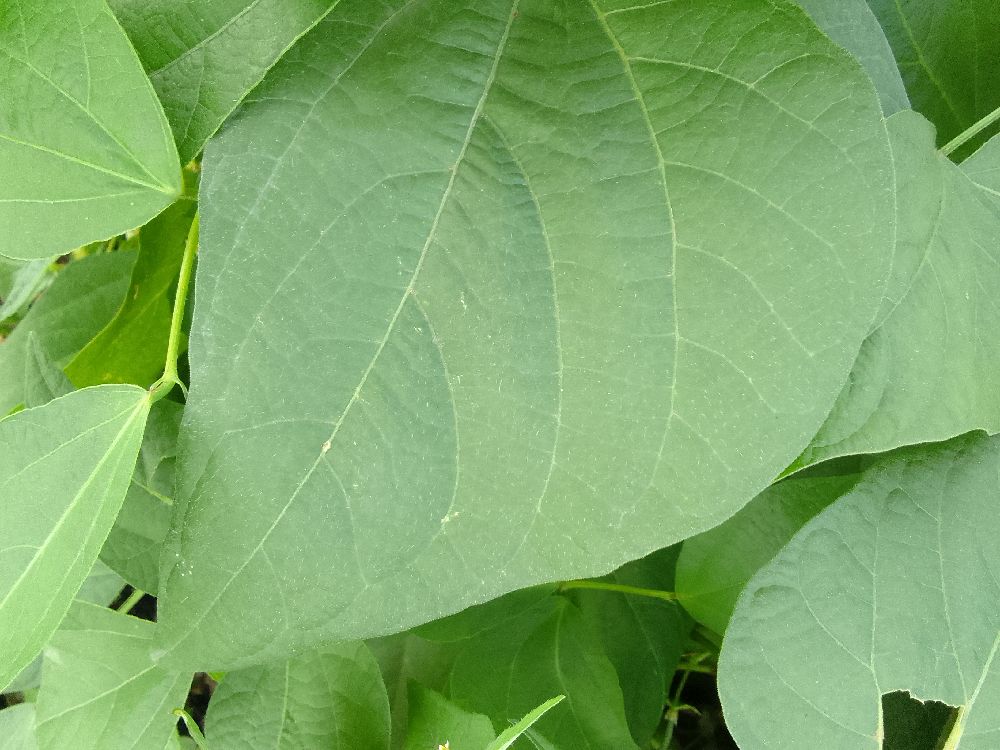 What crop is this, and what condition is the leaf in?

common bean, healthy
